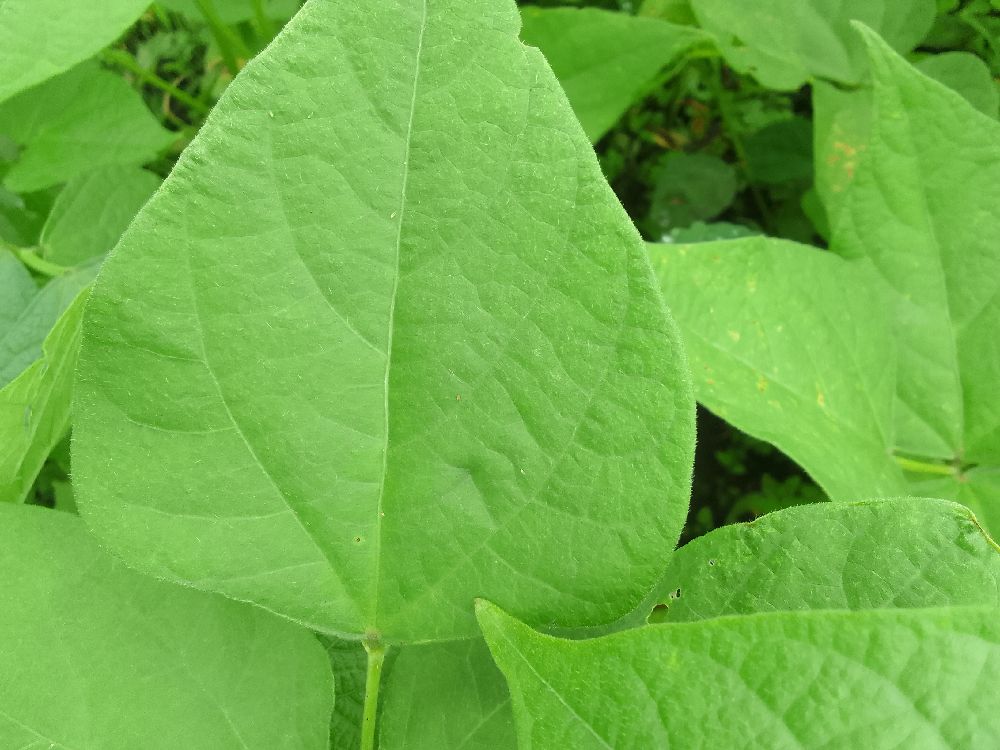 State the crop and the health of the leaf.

common bean, healthy
